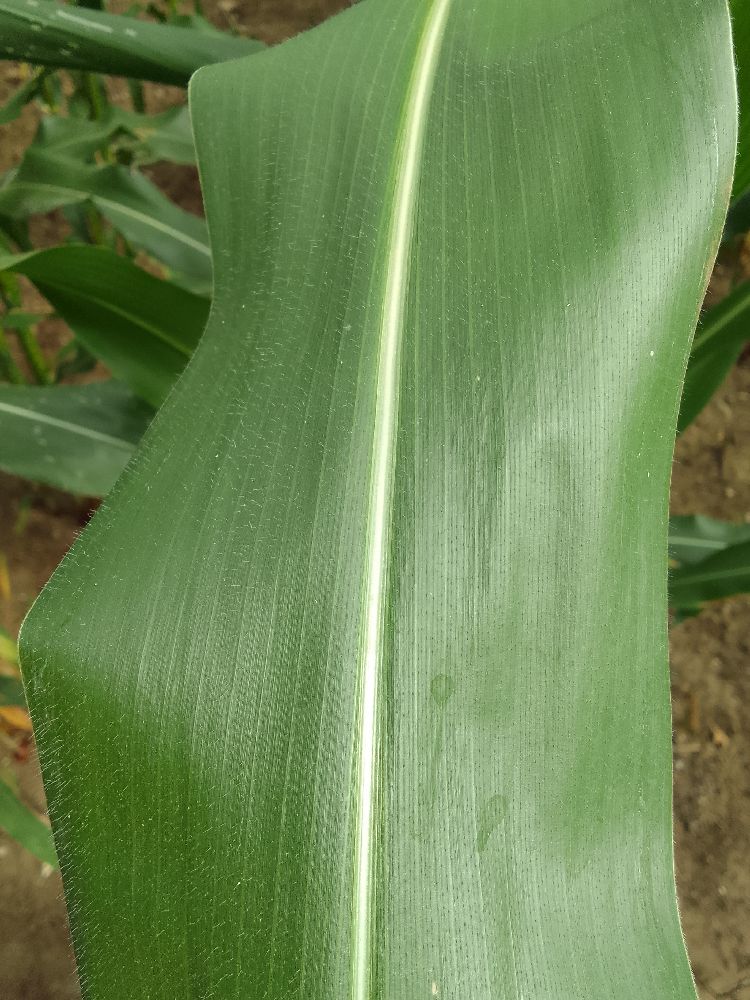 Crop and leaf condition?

maize, healthy
